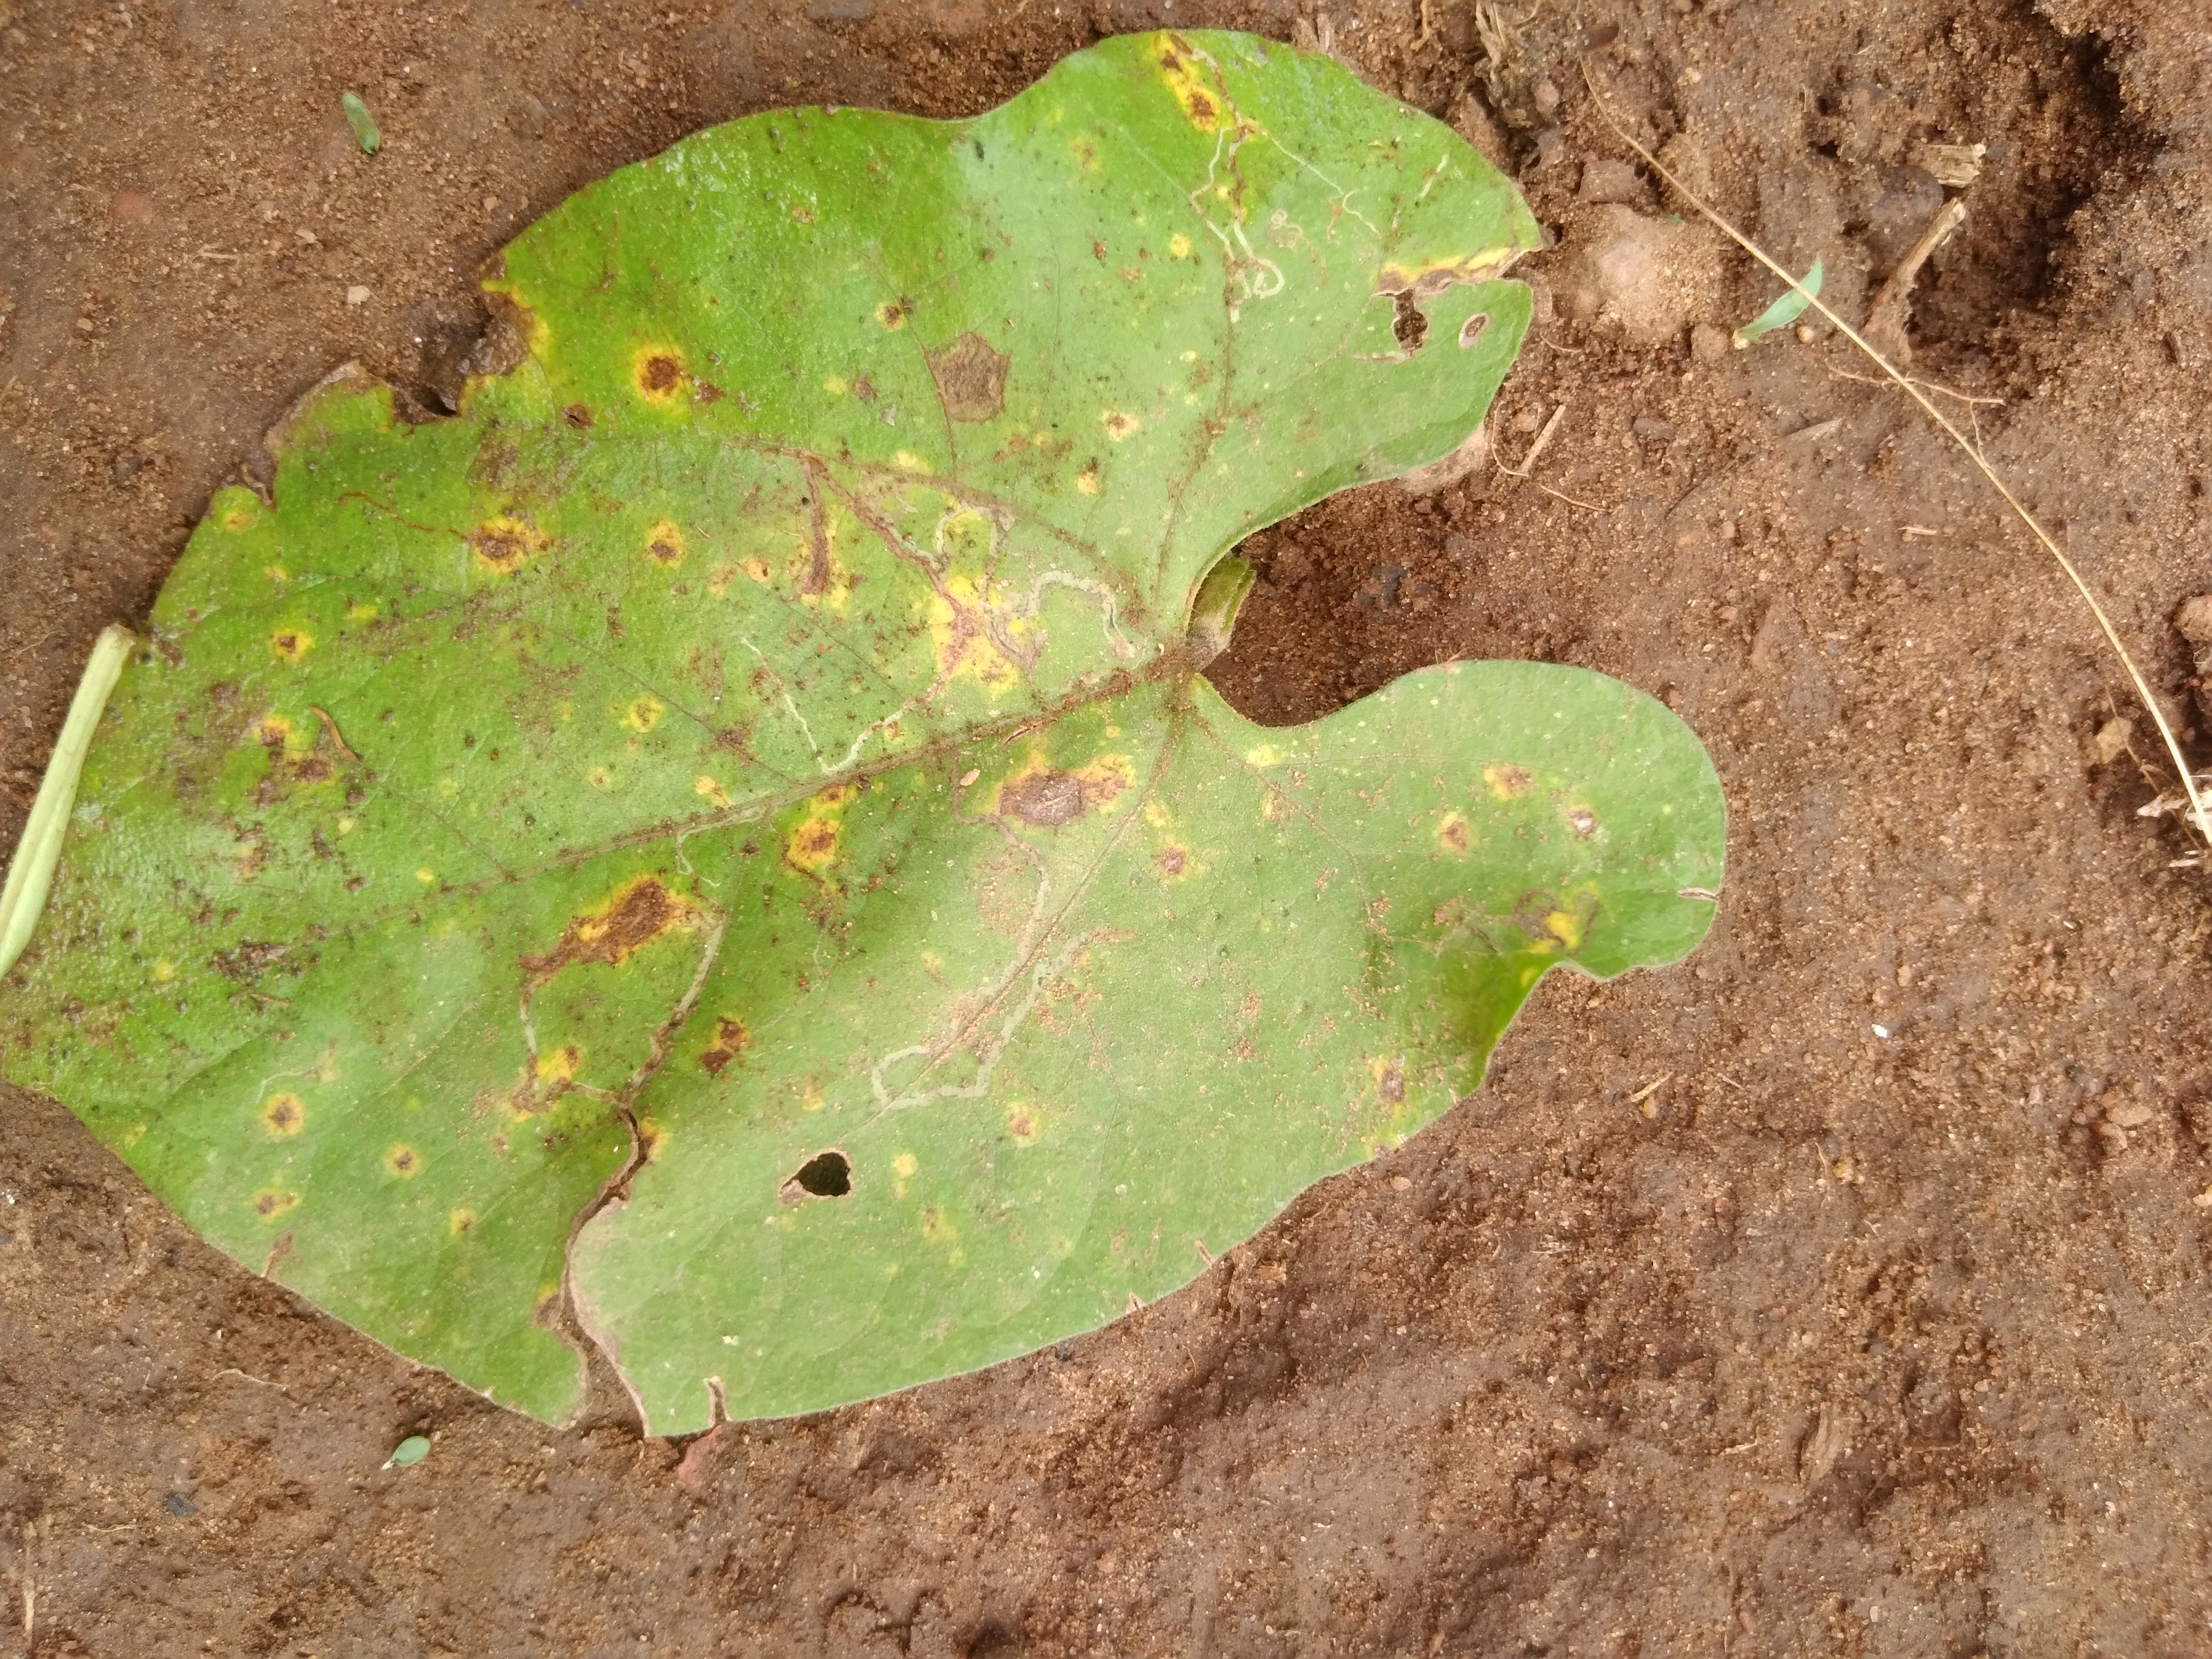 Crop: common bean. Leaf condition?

rust
